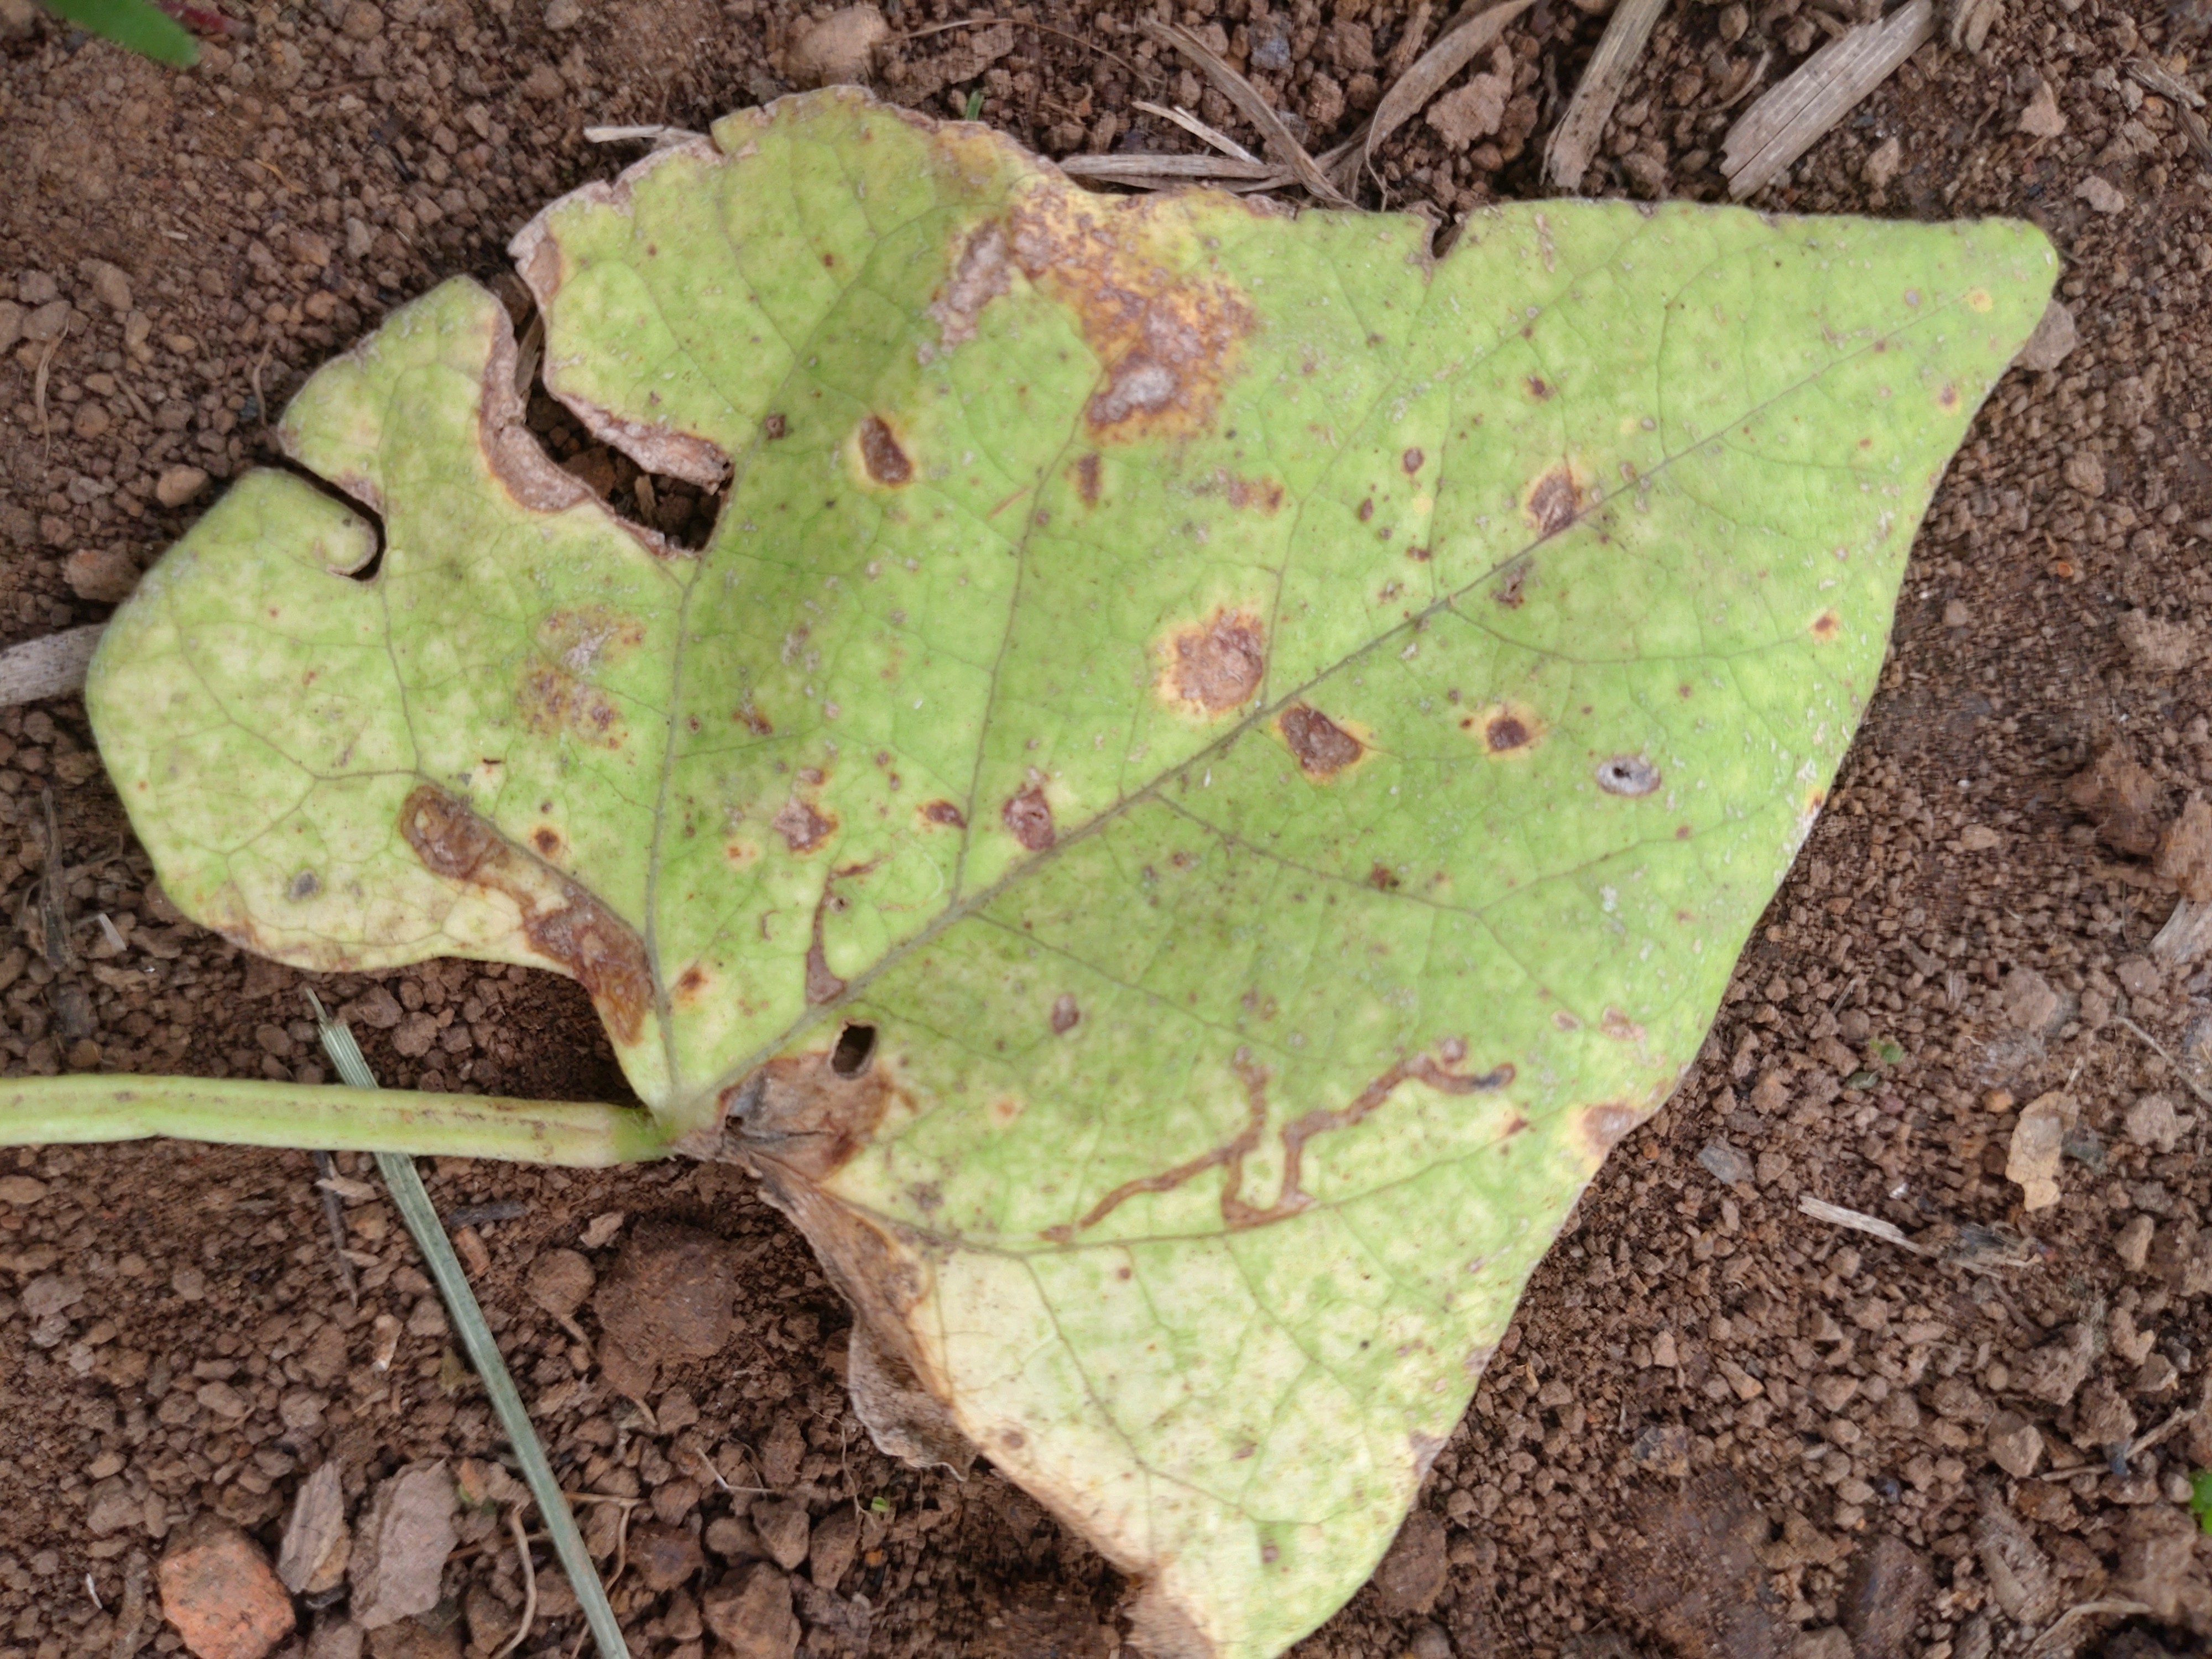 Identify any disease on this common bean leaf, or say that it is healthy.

rust
